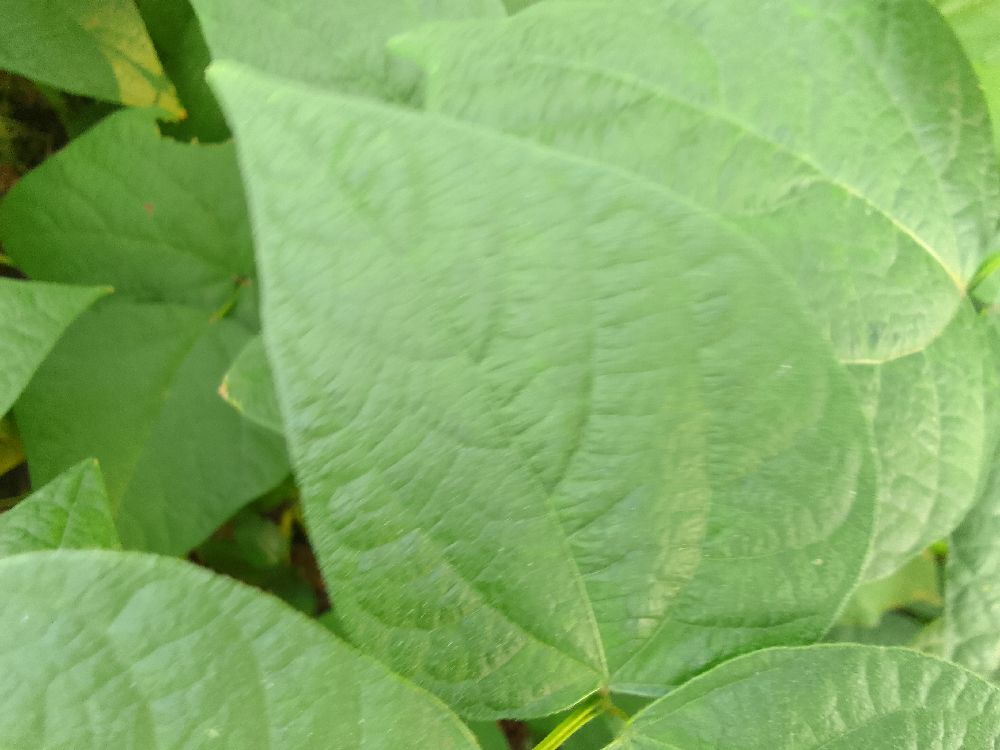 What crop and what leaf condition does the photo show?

common bean, healthy
